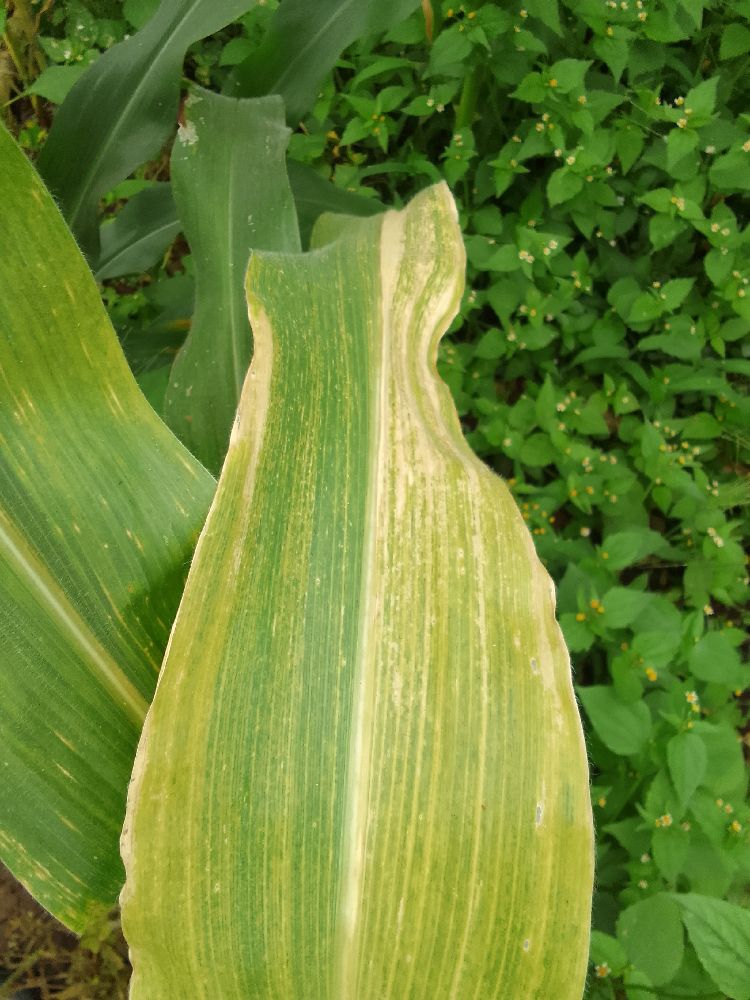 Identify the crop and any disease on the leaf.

maize, maize lethal necrosis
